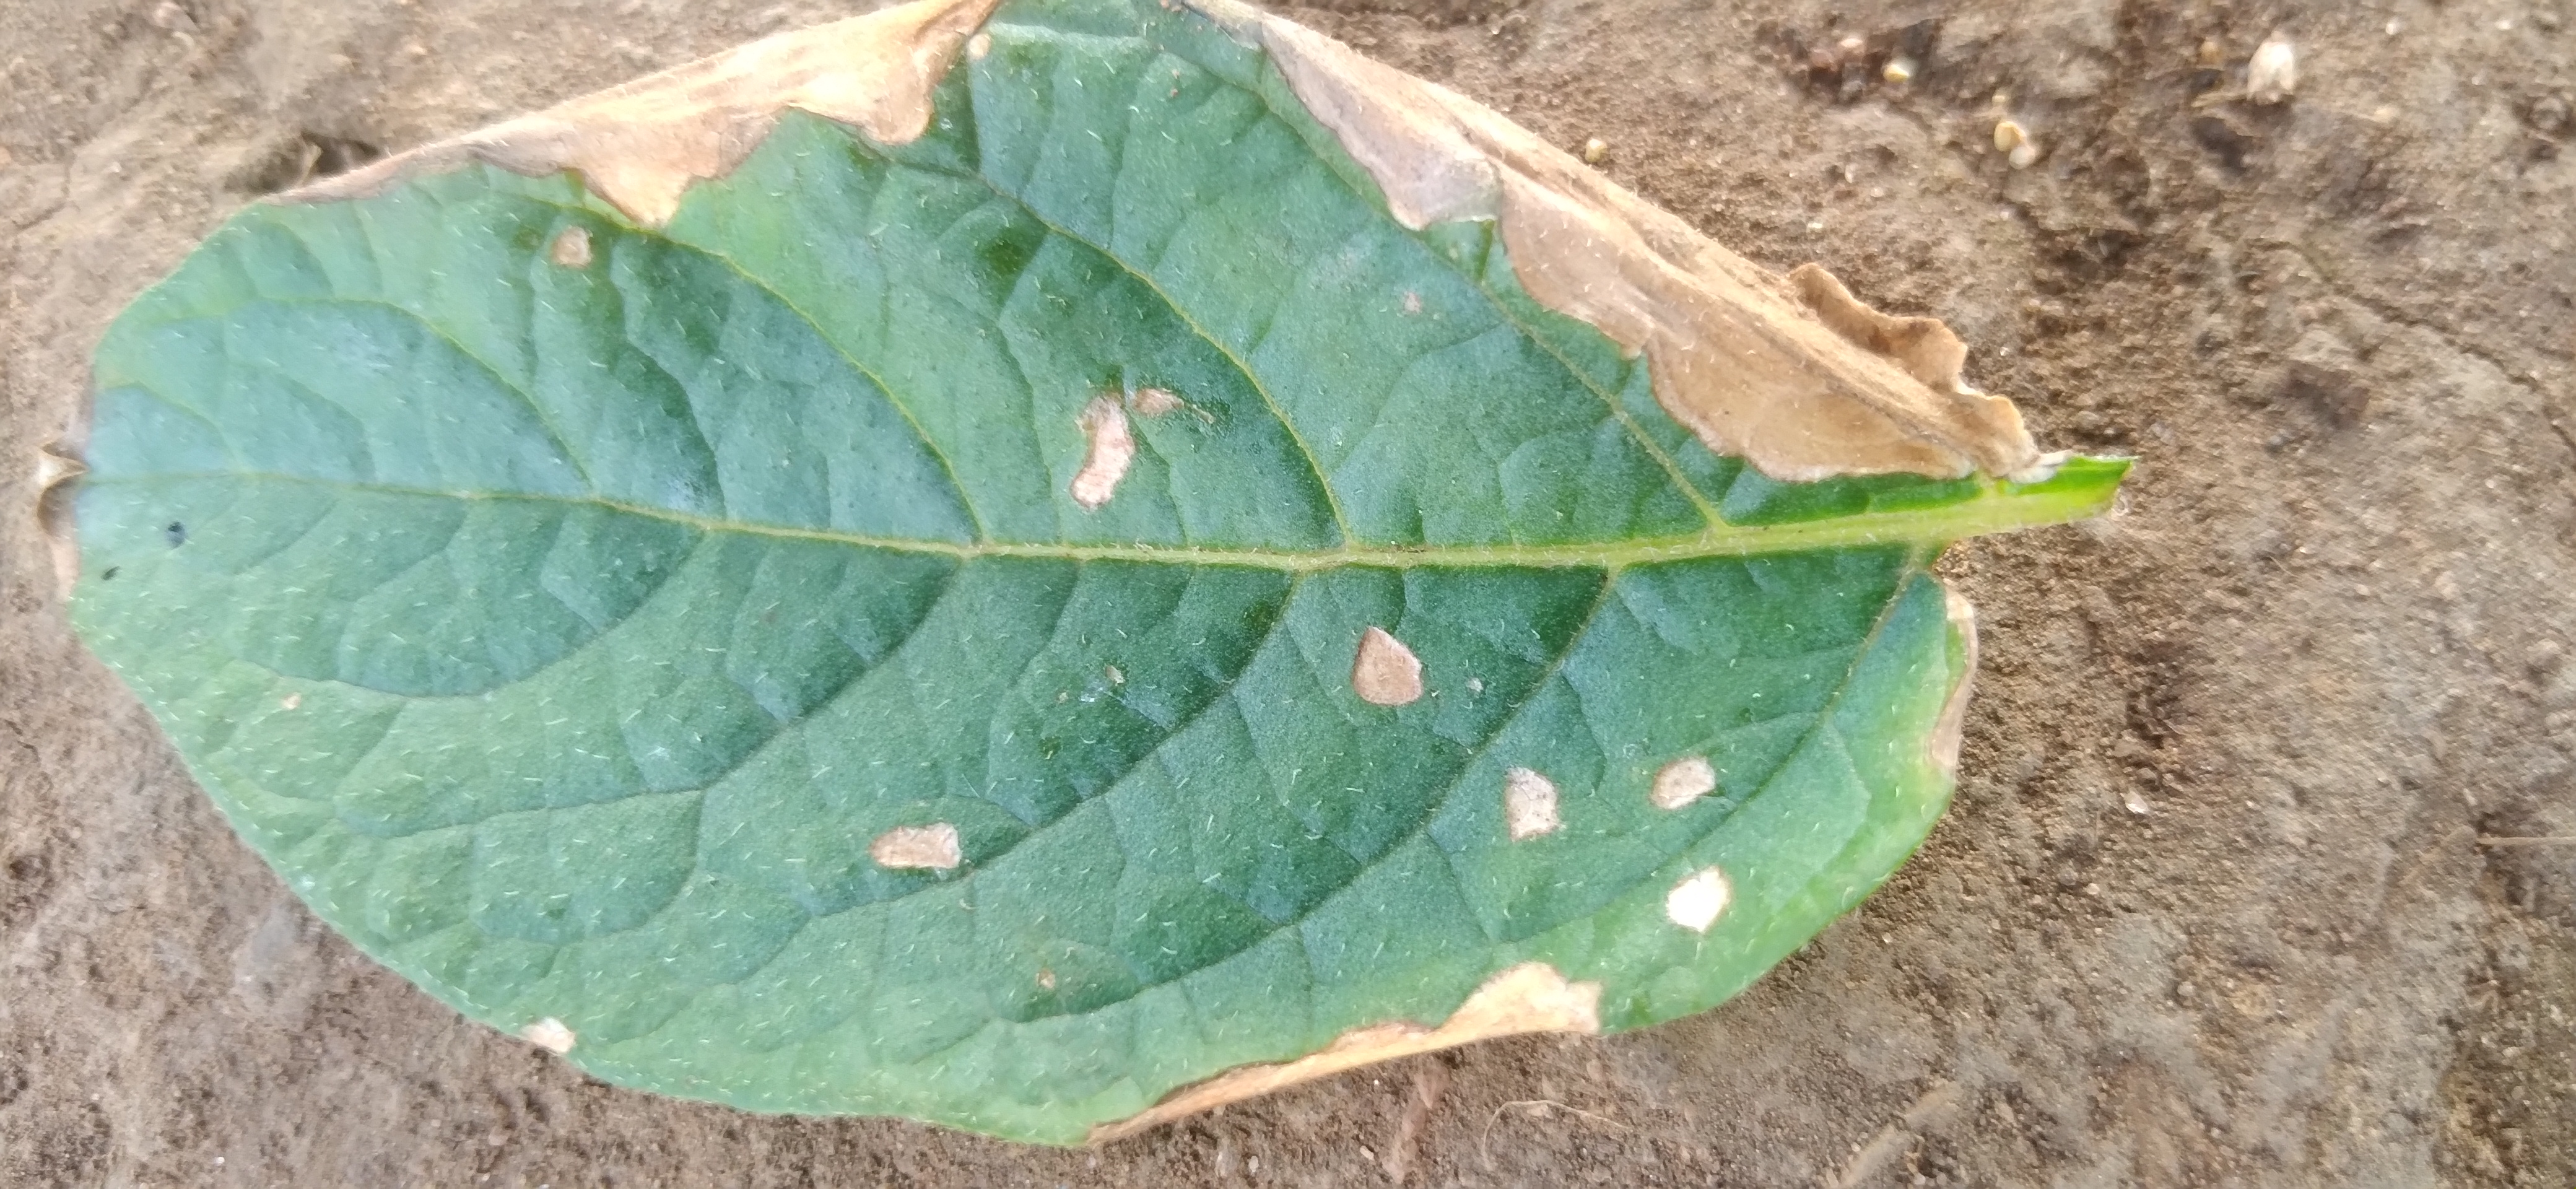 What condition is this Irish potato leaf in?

early blight
